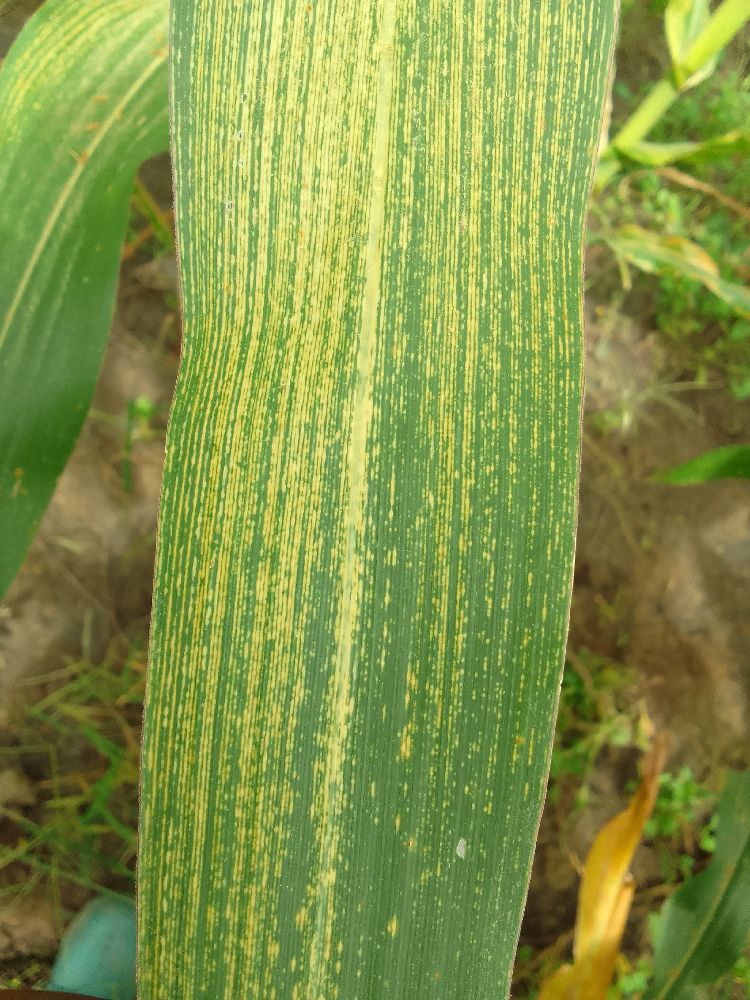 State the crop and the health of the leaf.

maize, maize streak virus
